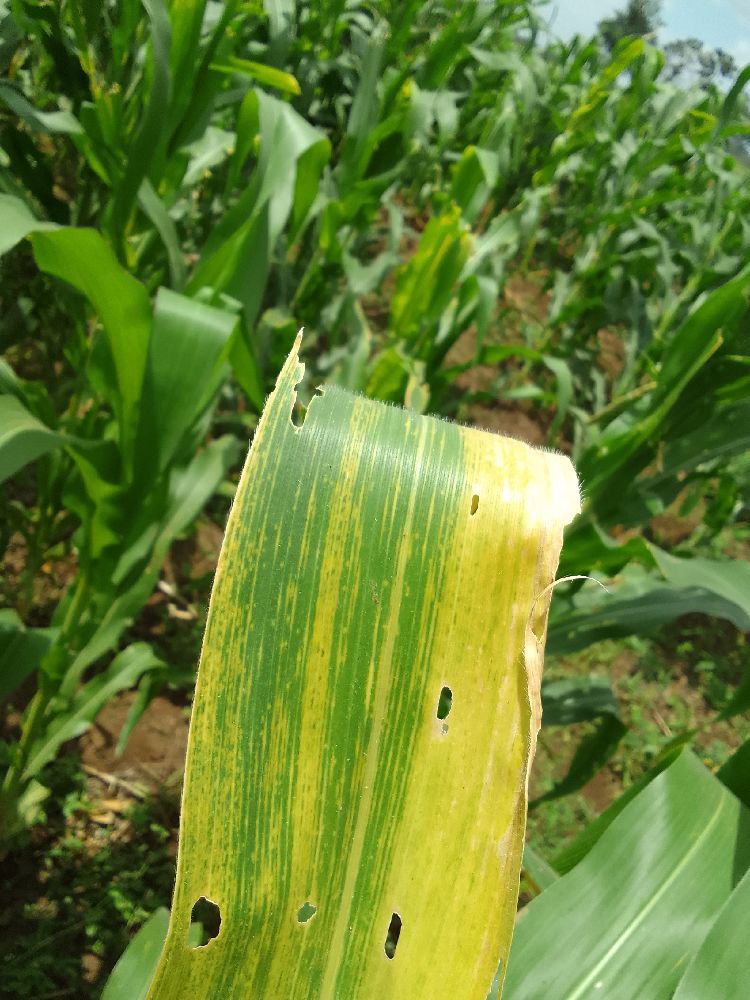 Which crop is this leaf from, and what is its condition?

maize, maize lethal necrosis
